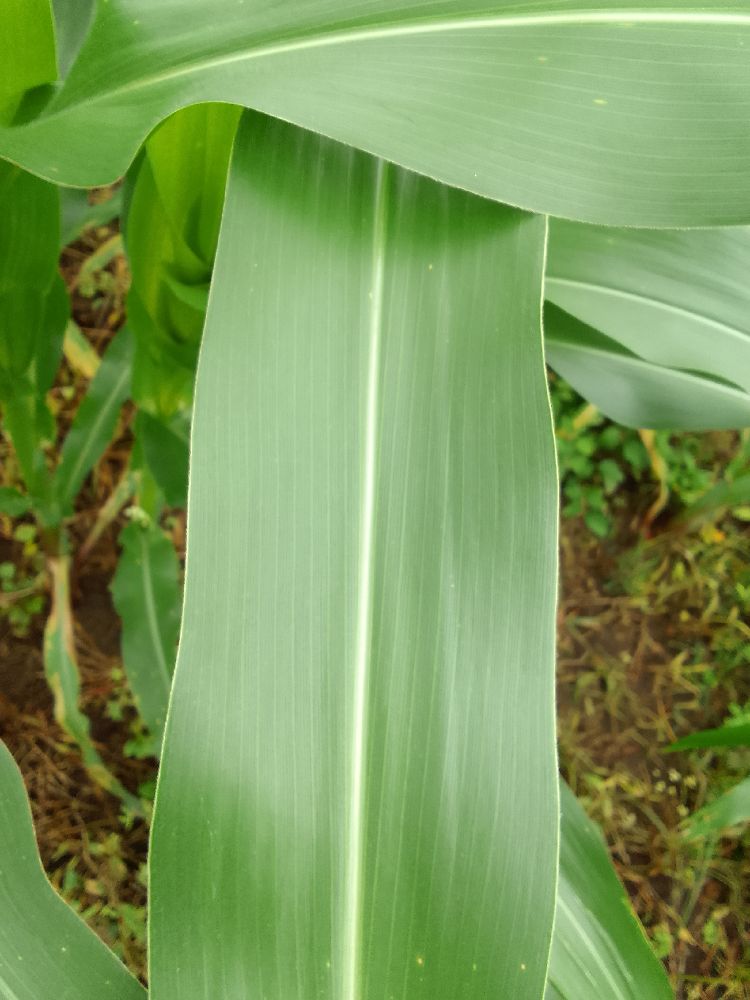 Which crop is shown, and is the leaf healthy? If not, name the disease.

maize, healthy
